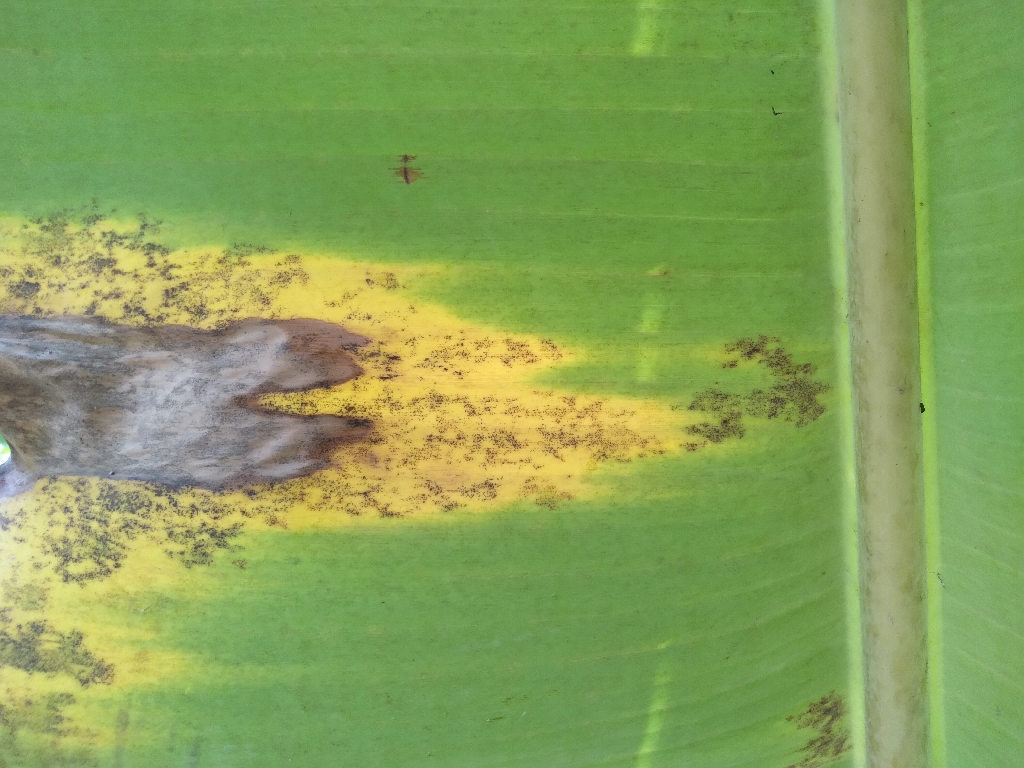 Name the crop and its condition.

banana, black sigatoka
